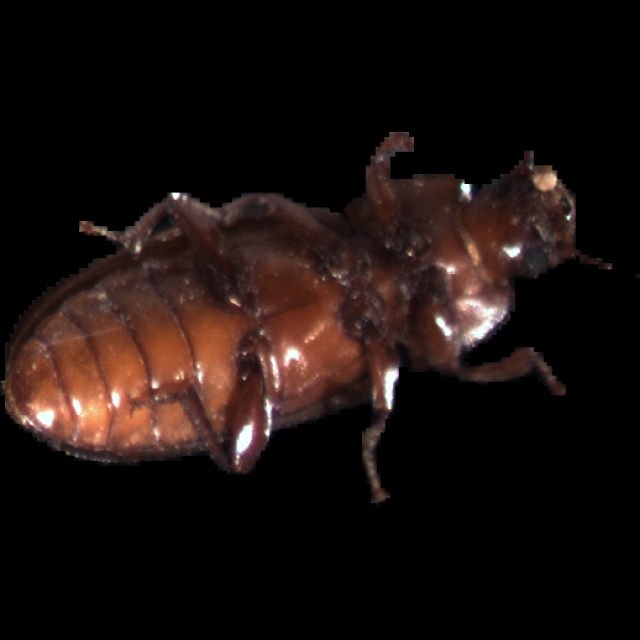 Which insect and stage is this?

mealworm beetle
